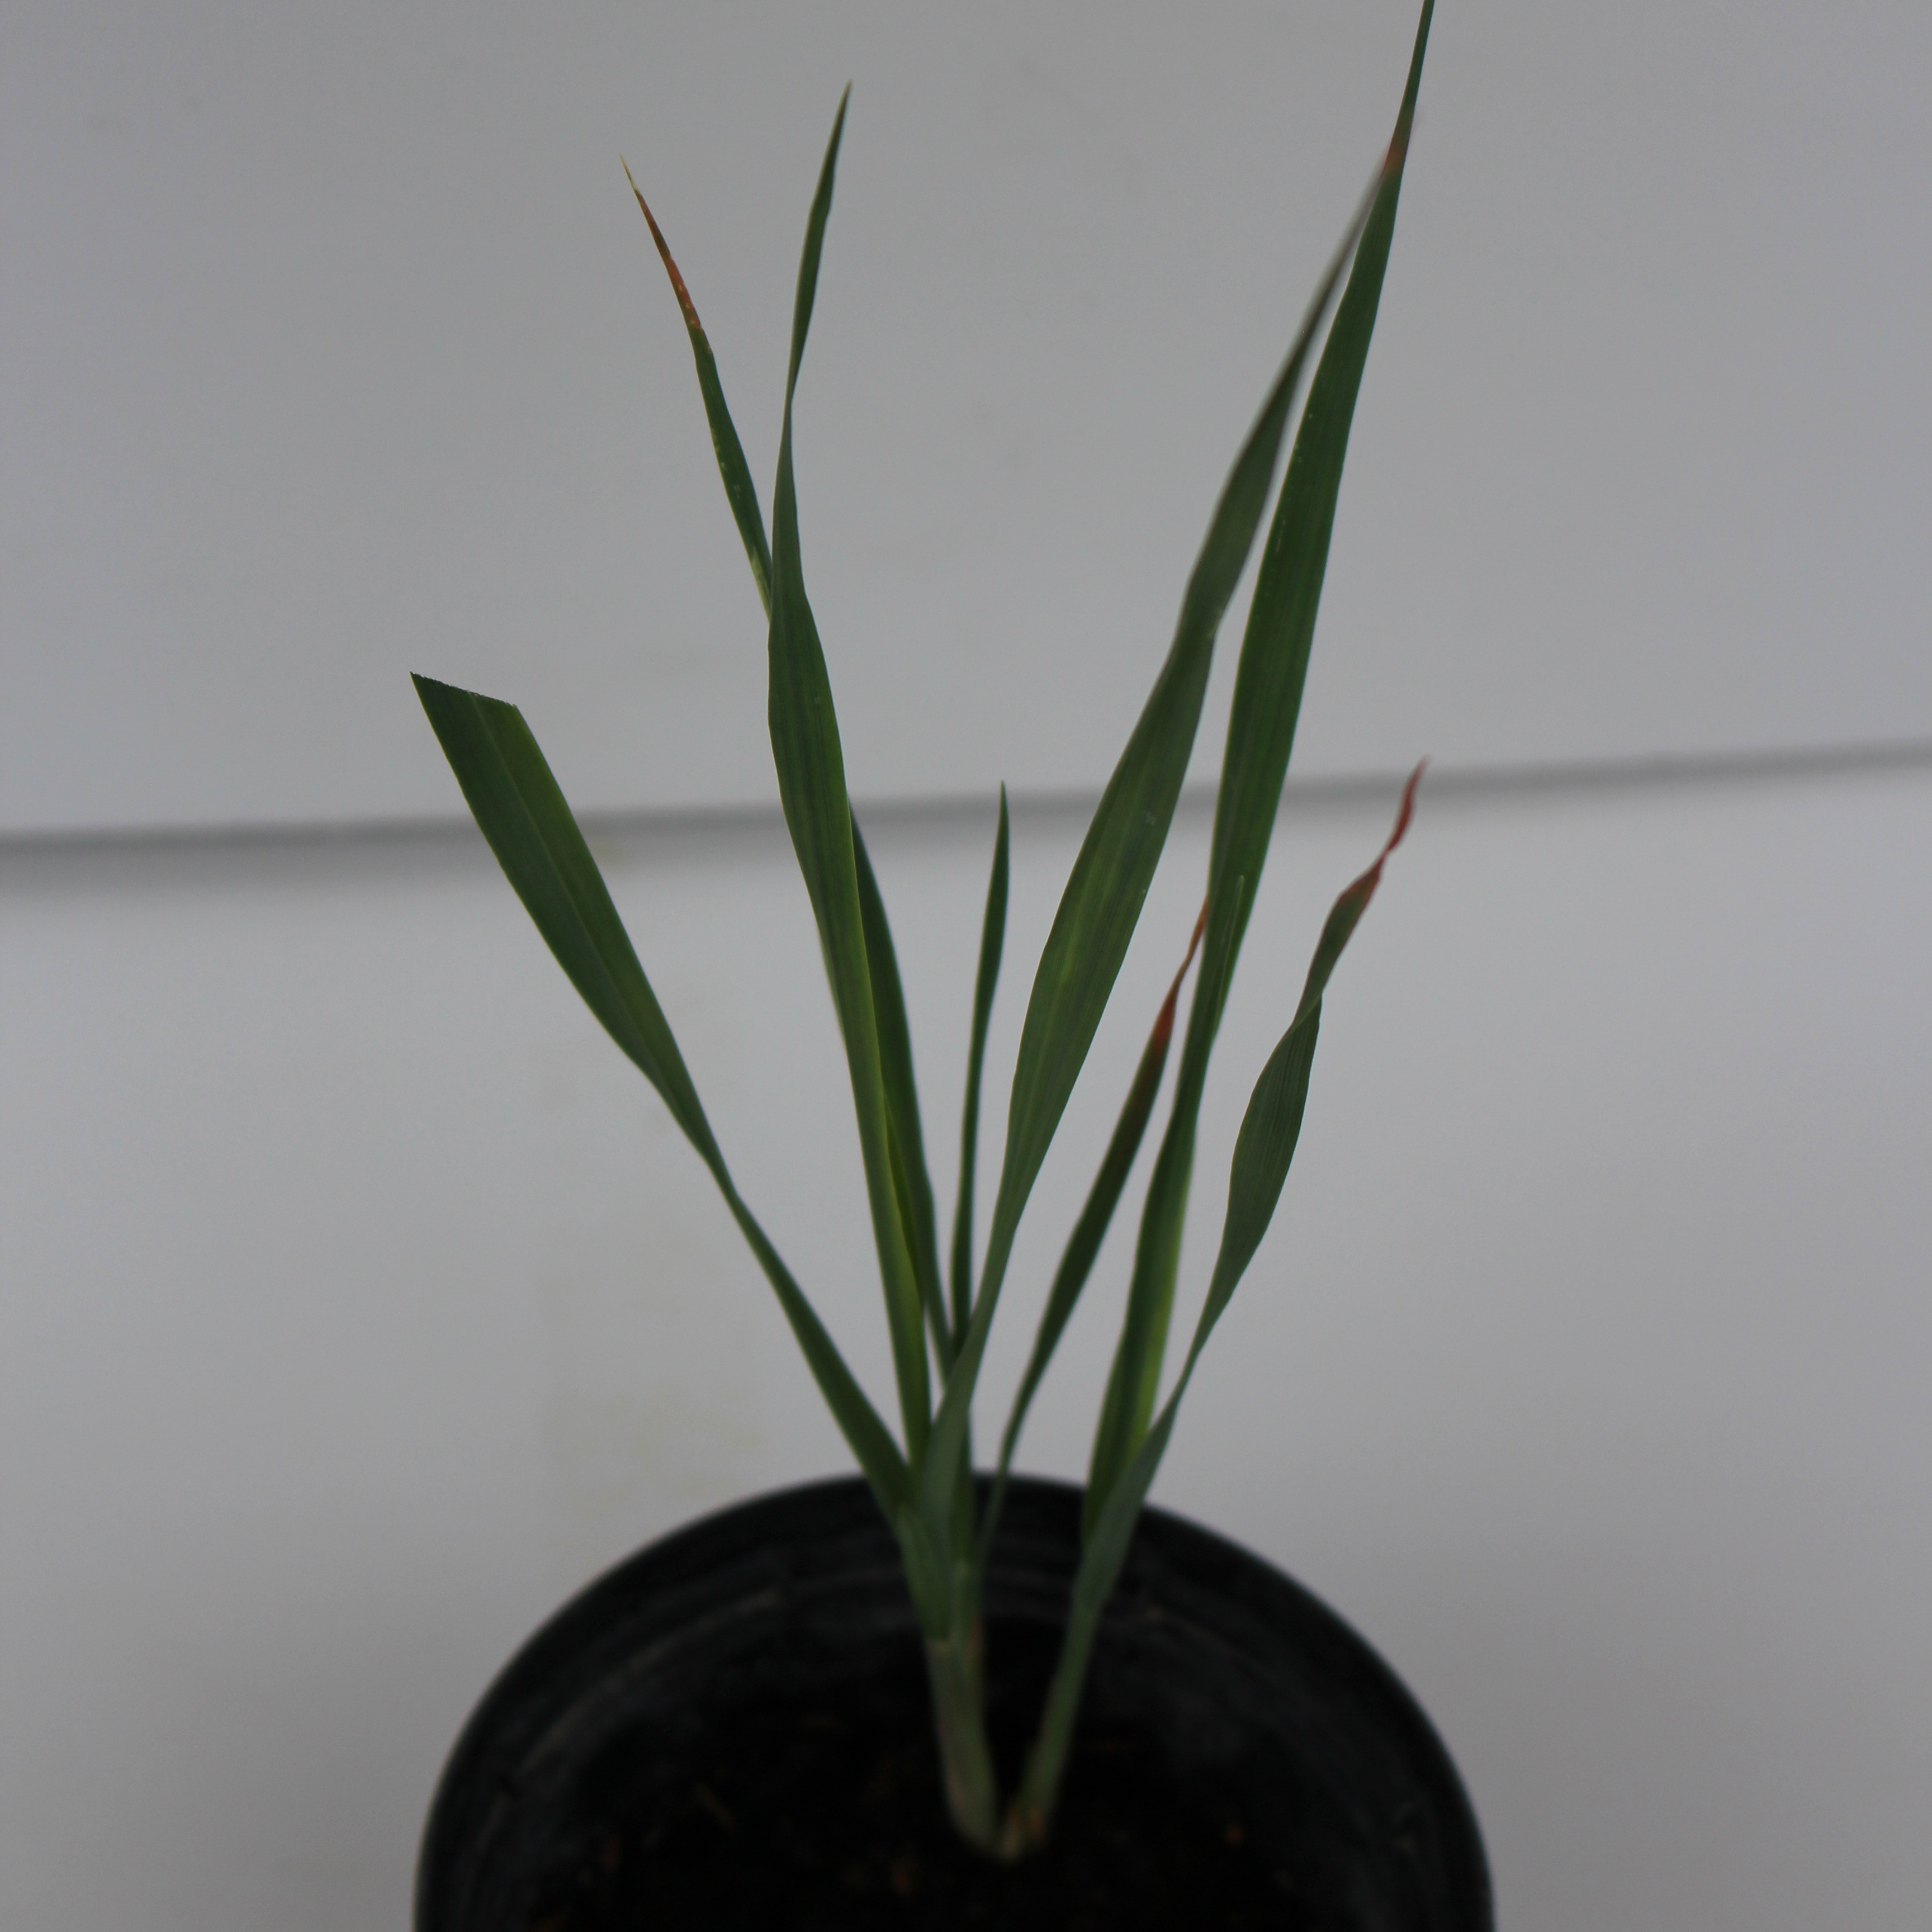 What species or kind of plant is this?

Avena sterilis
